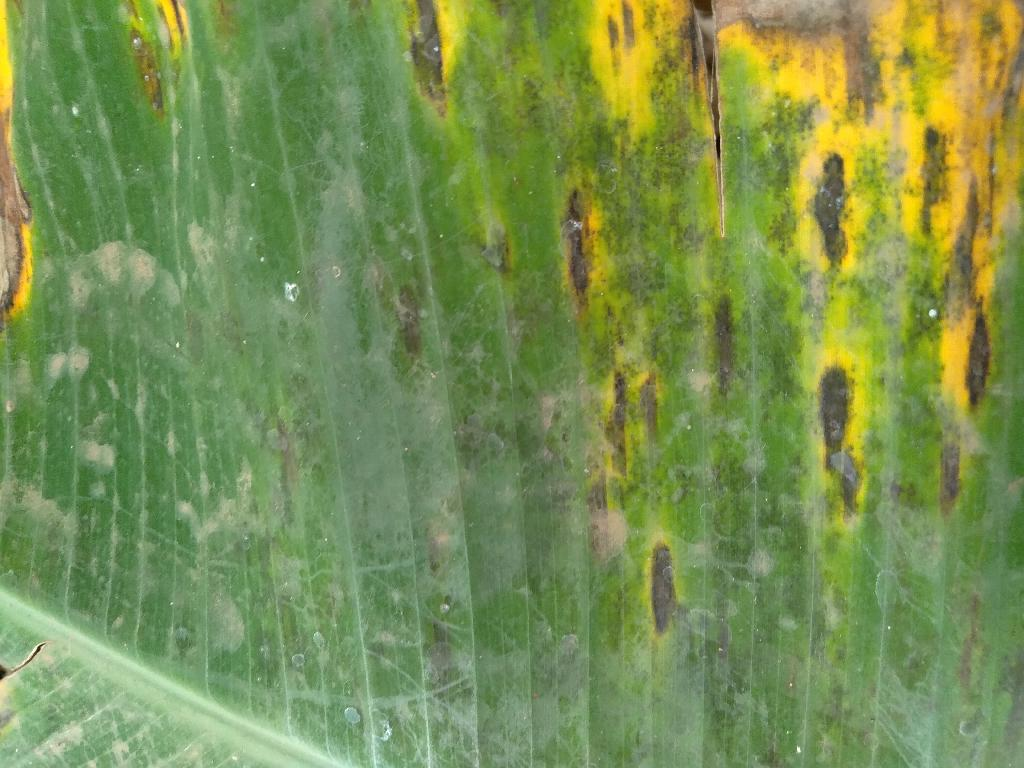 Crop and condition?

banana, black sigatoka
